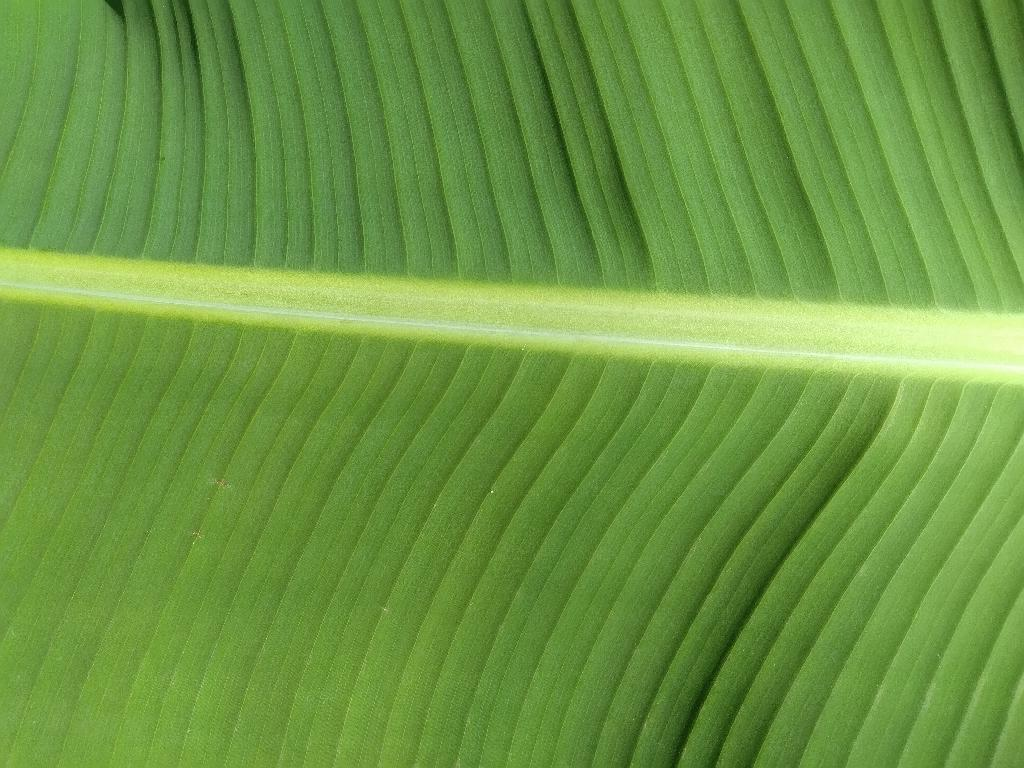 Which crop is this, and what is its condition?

banana, healthy
